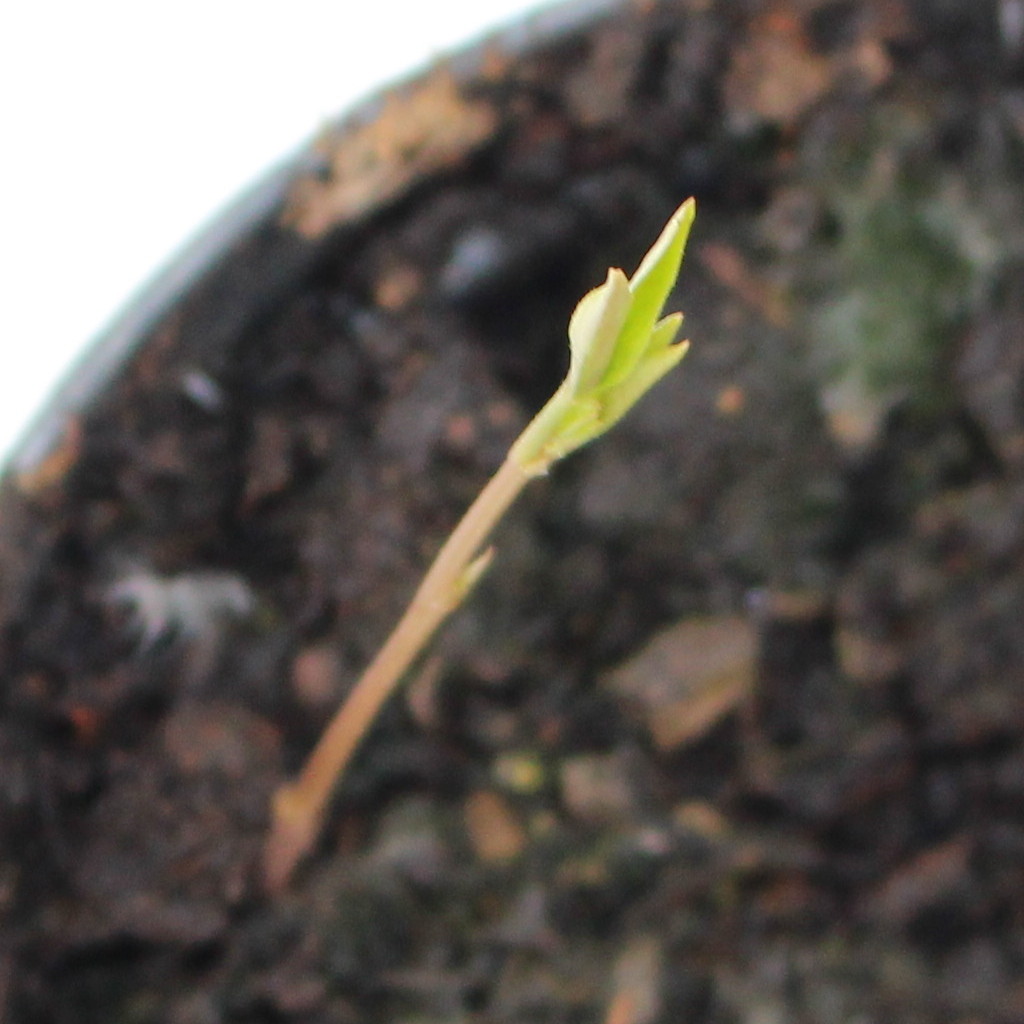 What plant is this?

Vicia sativa
